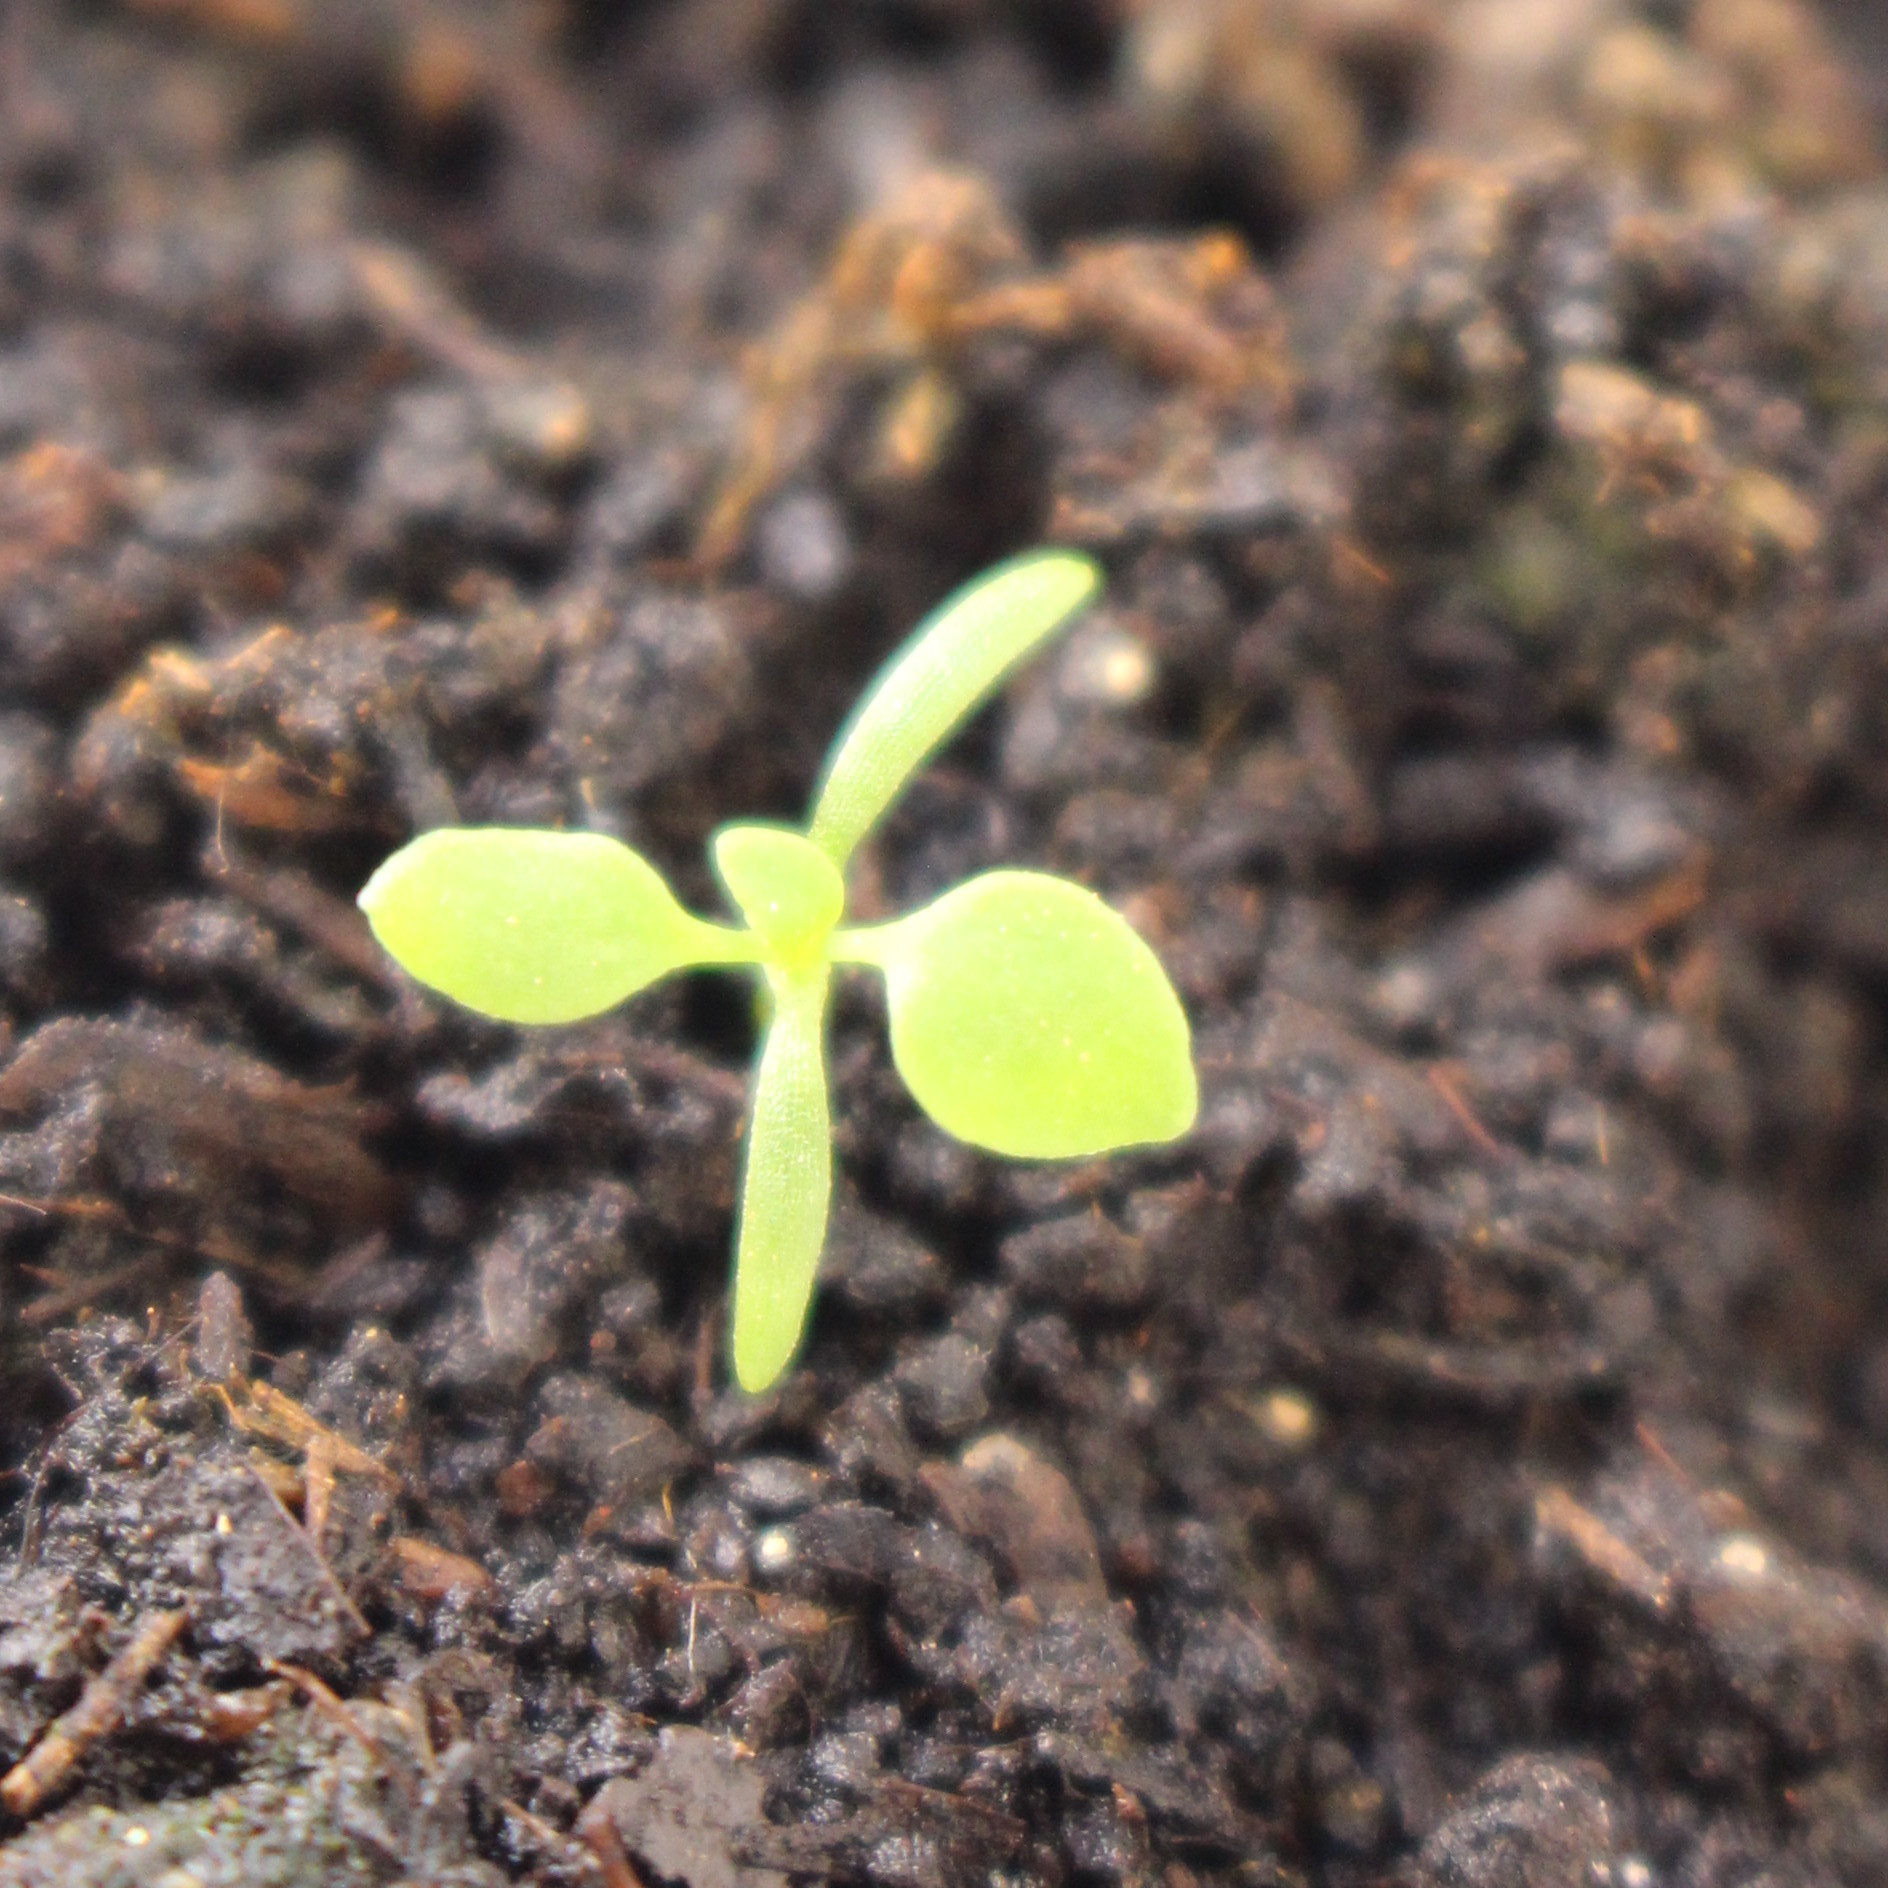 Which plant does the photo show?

Papaver rhoeas
